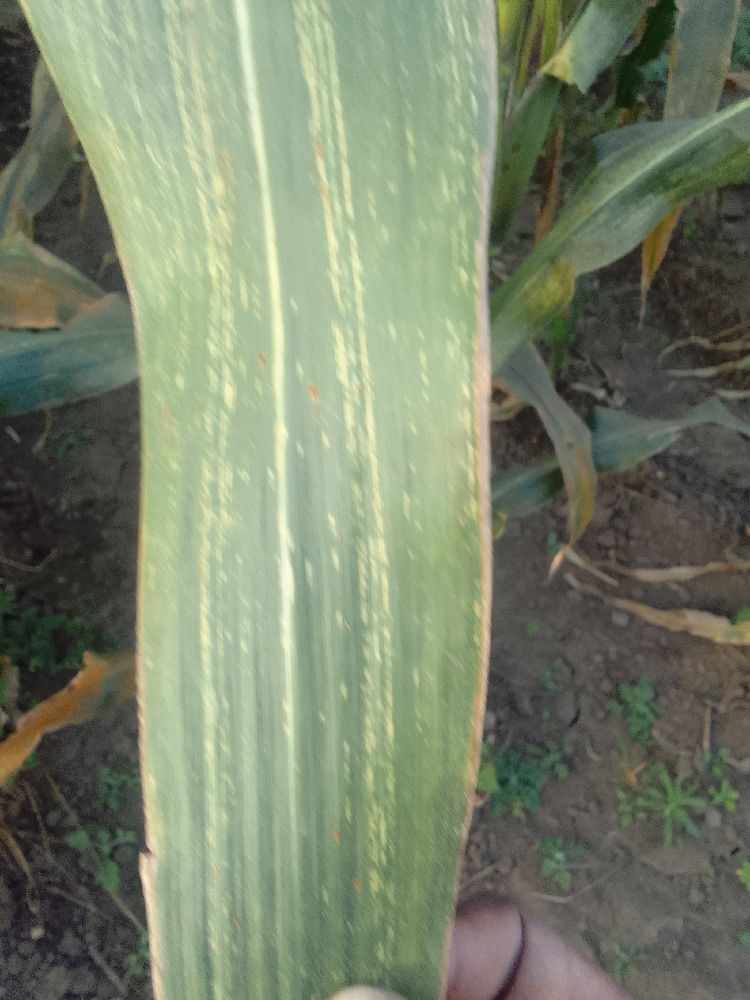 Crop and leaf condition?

maize, maize streak virus
